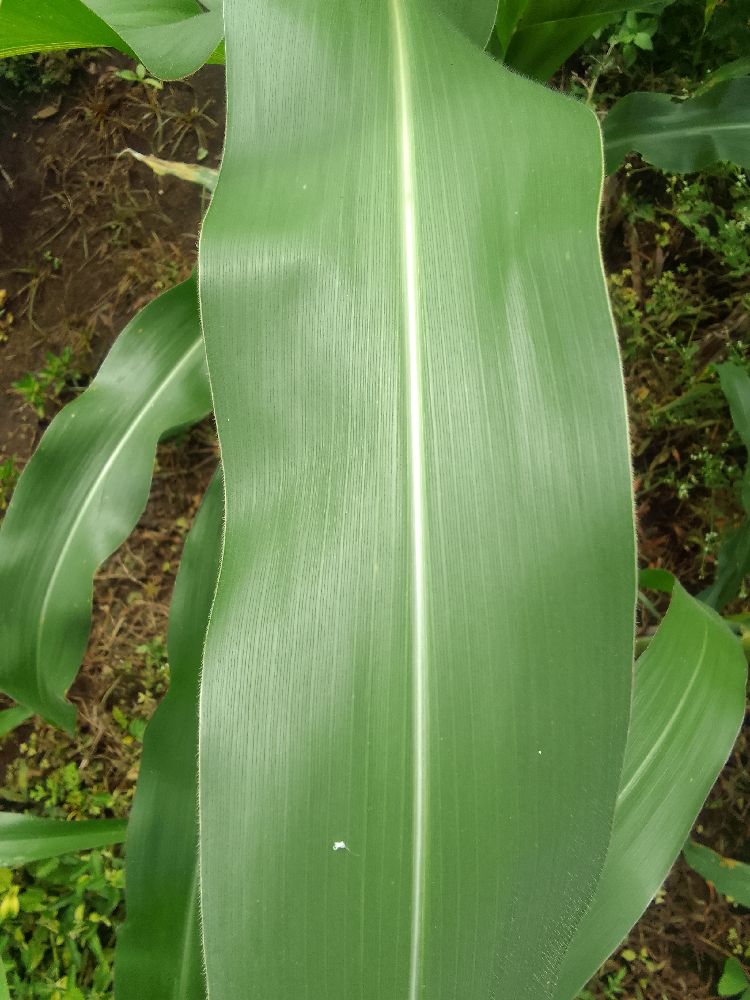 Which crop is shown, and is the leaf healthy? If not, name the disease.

maize, healthy
